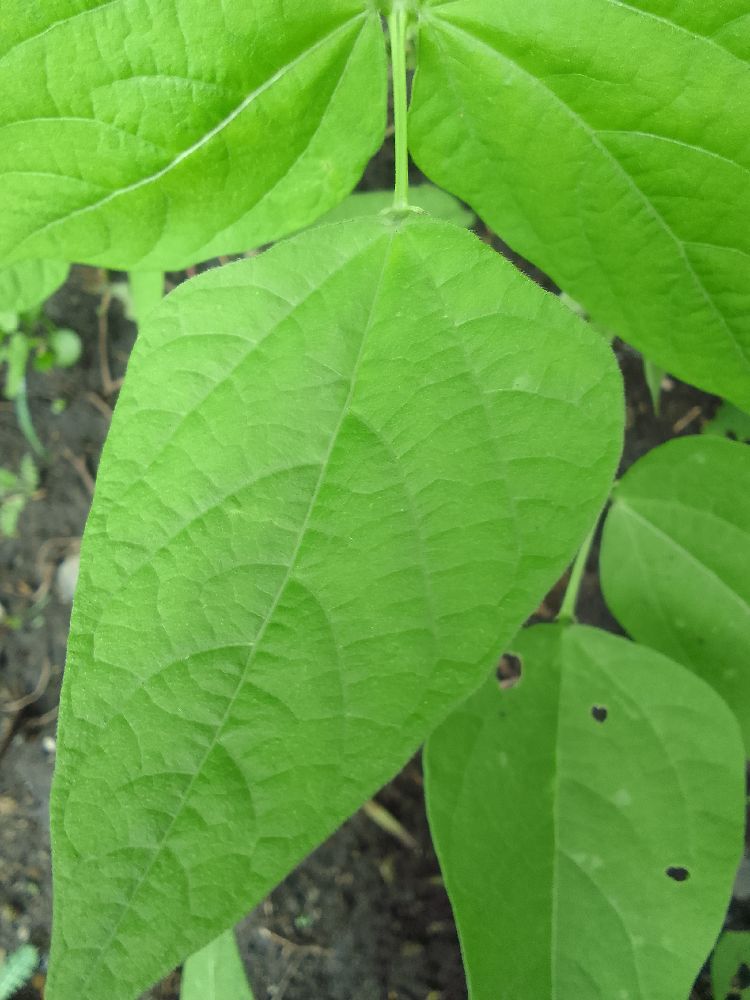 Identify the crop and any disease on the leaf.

common bean, healthy
